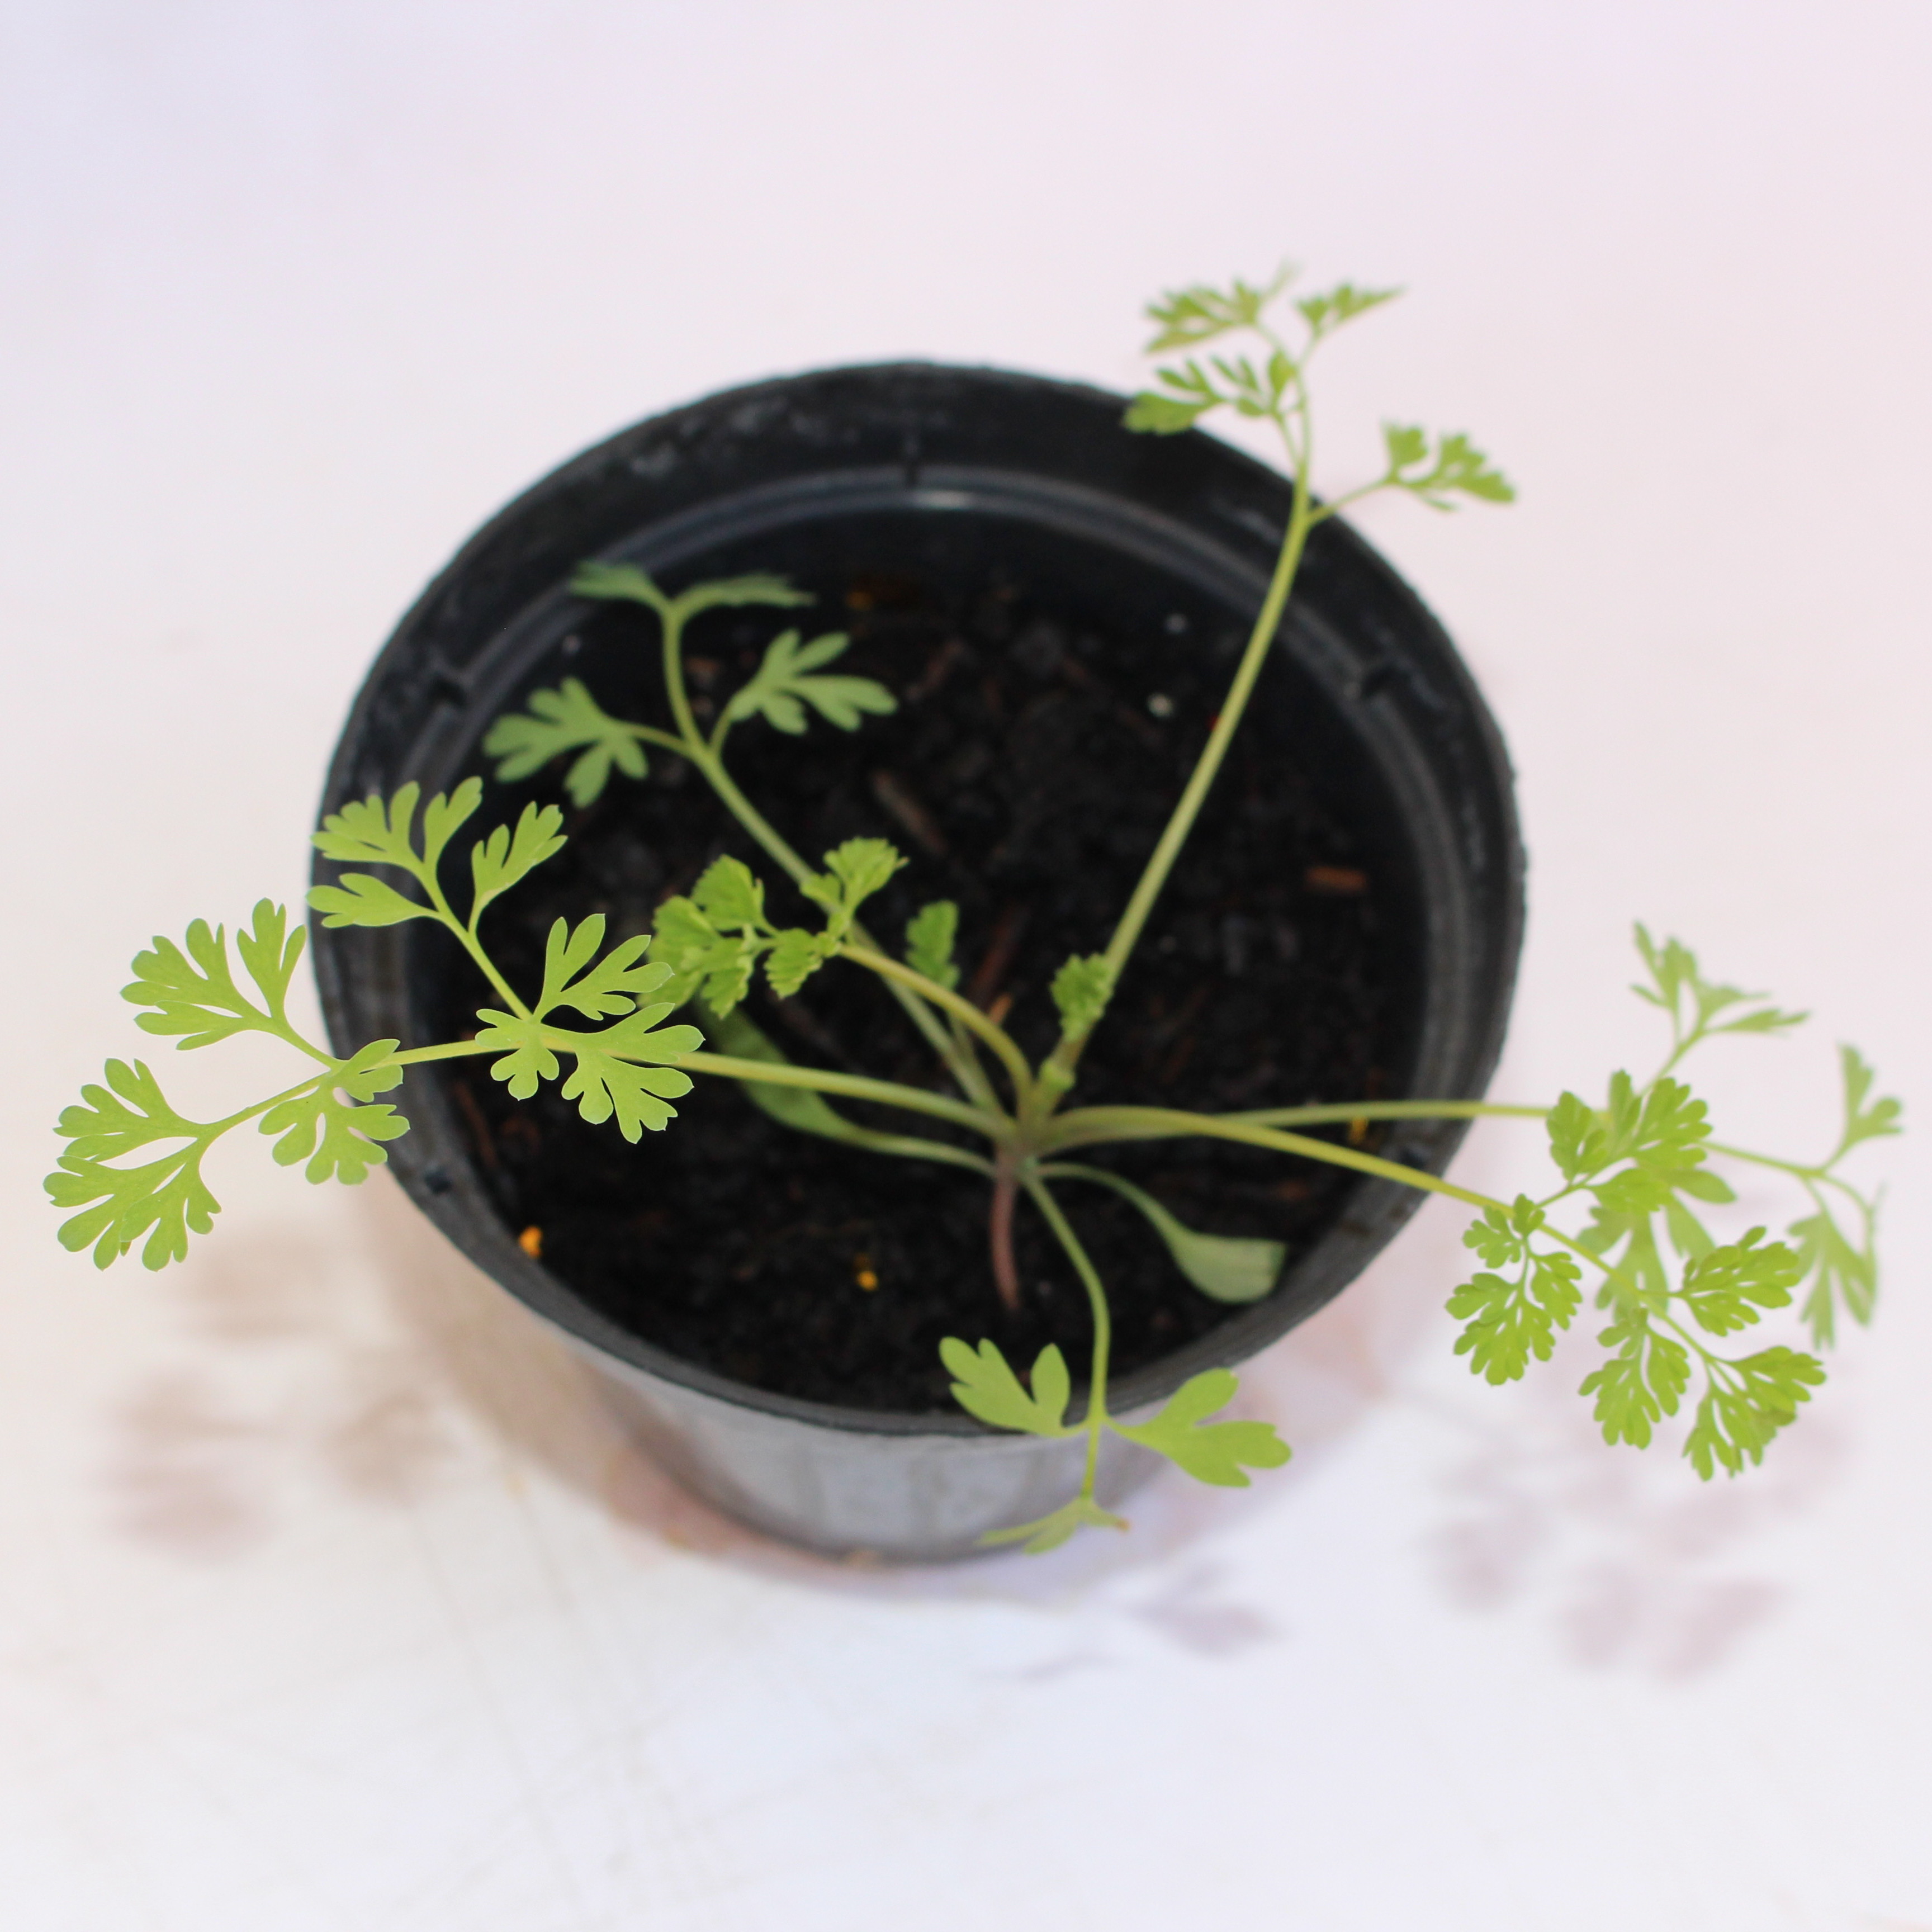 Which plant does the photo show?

Fumaria officinalis
